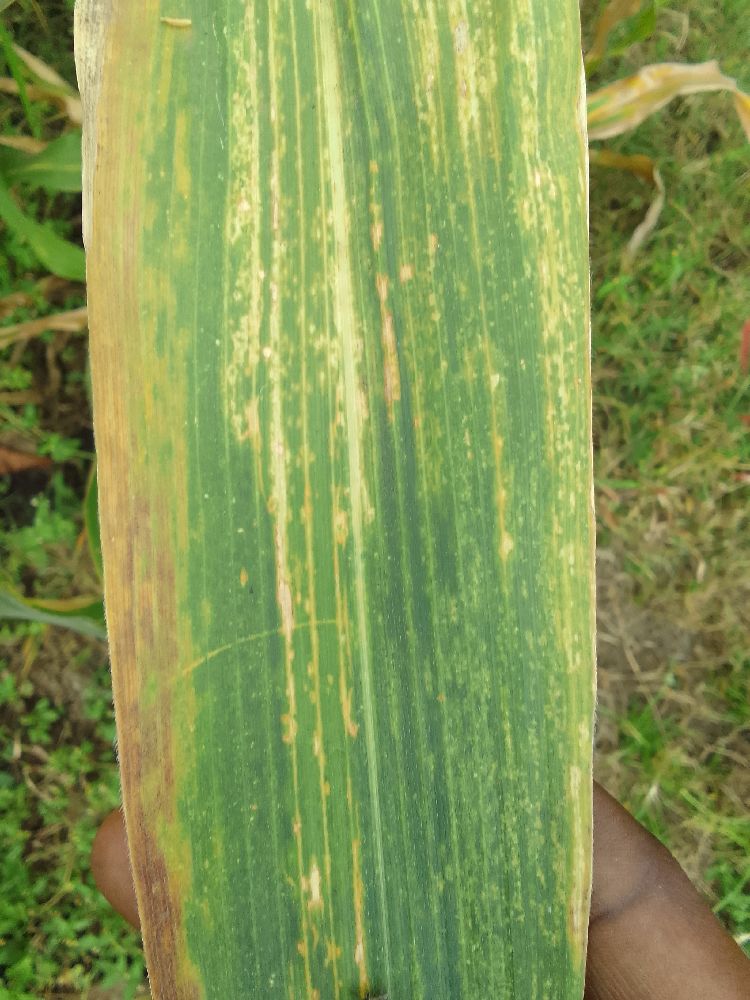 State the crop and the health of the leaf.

maize, maize lethal necrosis
